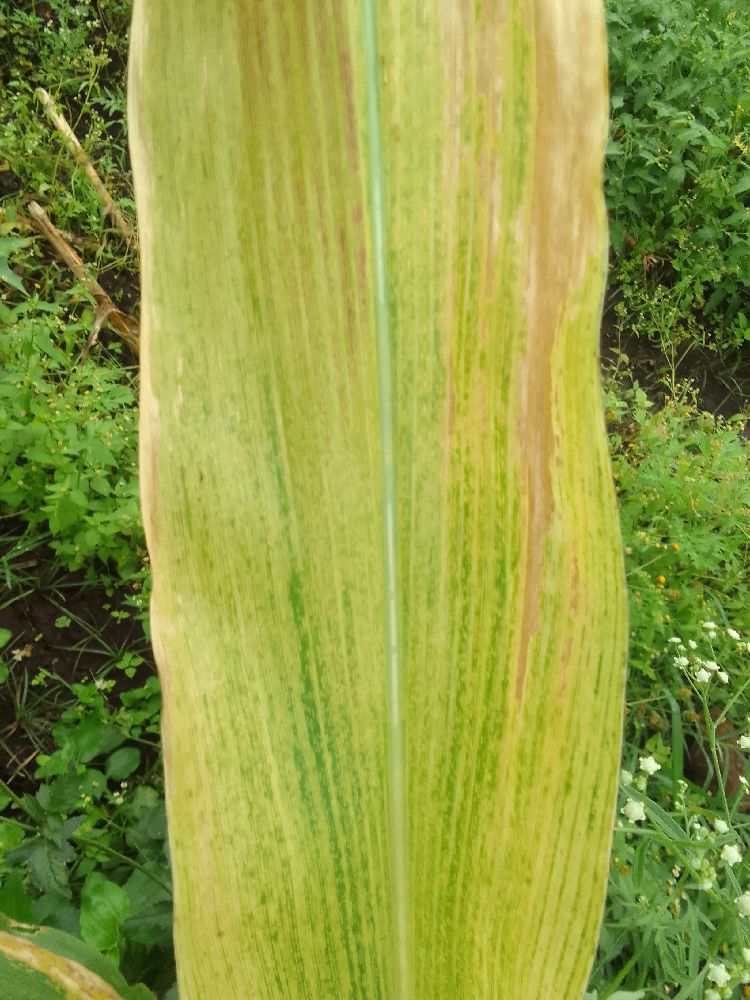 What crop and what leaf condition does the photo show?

maize, maize lethal necrosis
